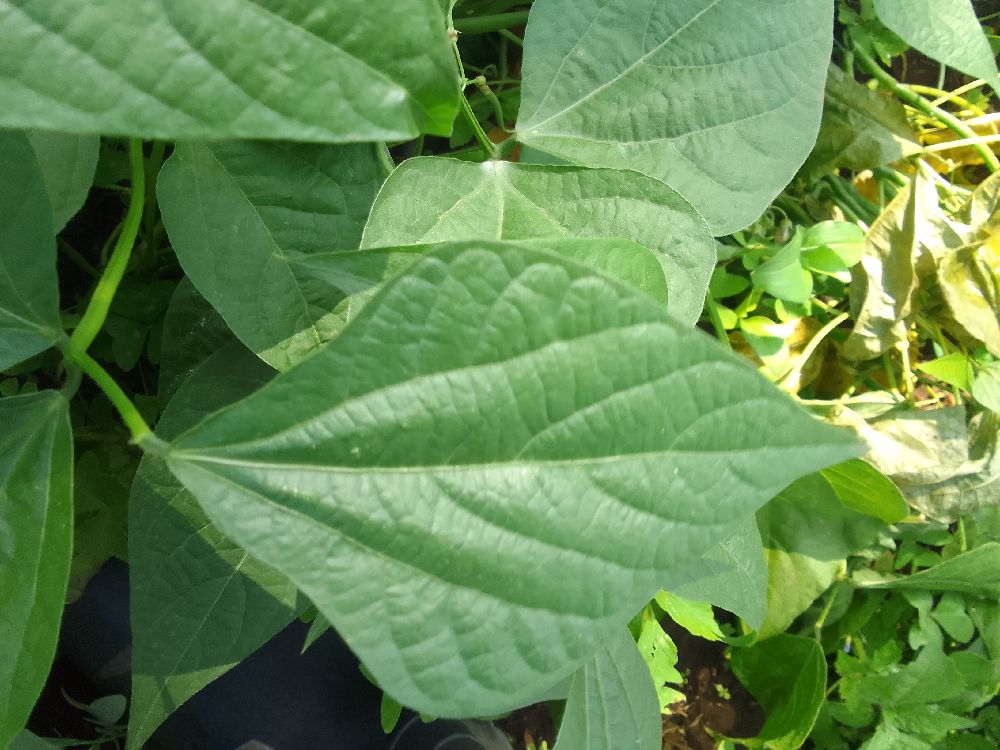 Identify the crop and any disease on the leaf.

common bean, healthy
